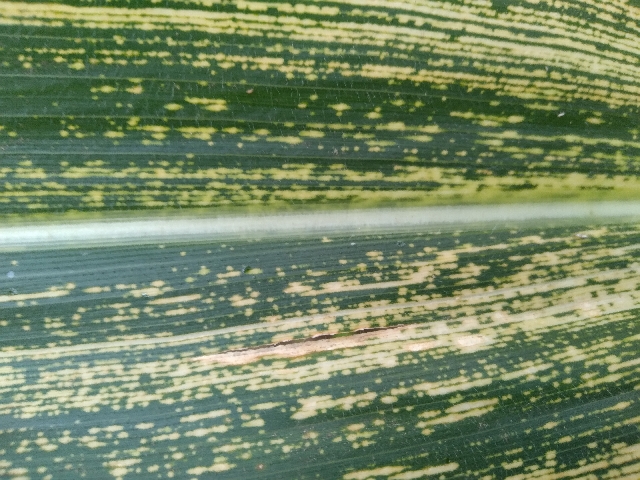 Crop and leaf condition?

maize, maize streak virus
